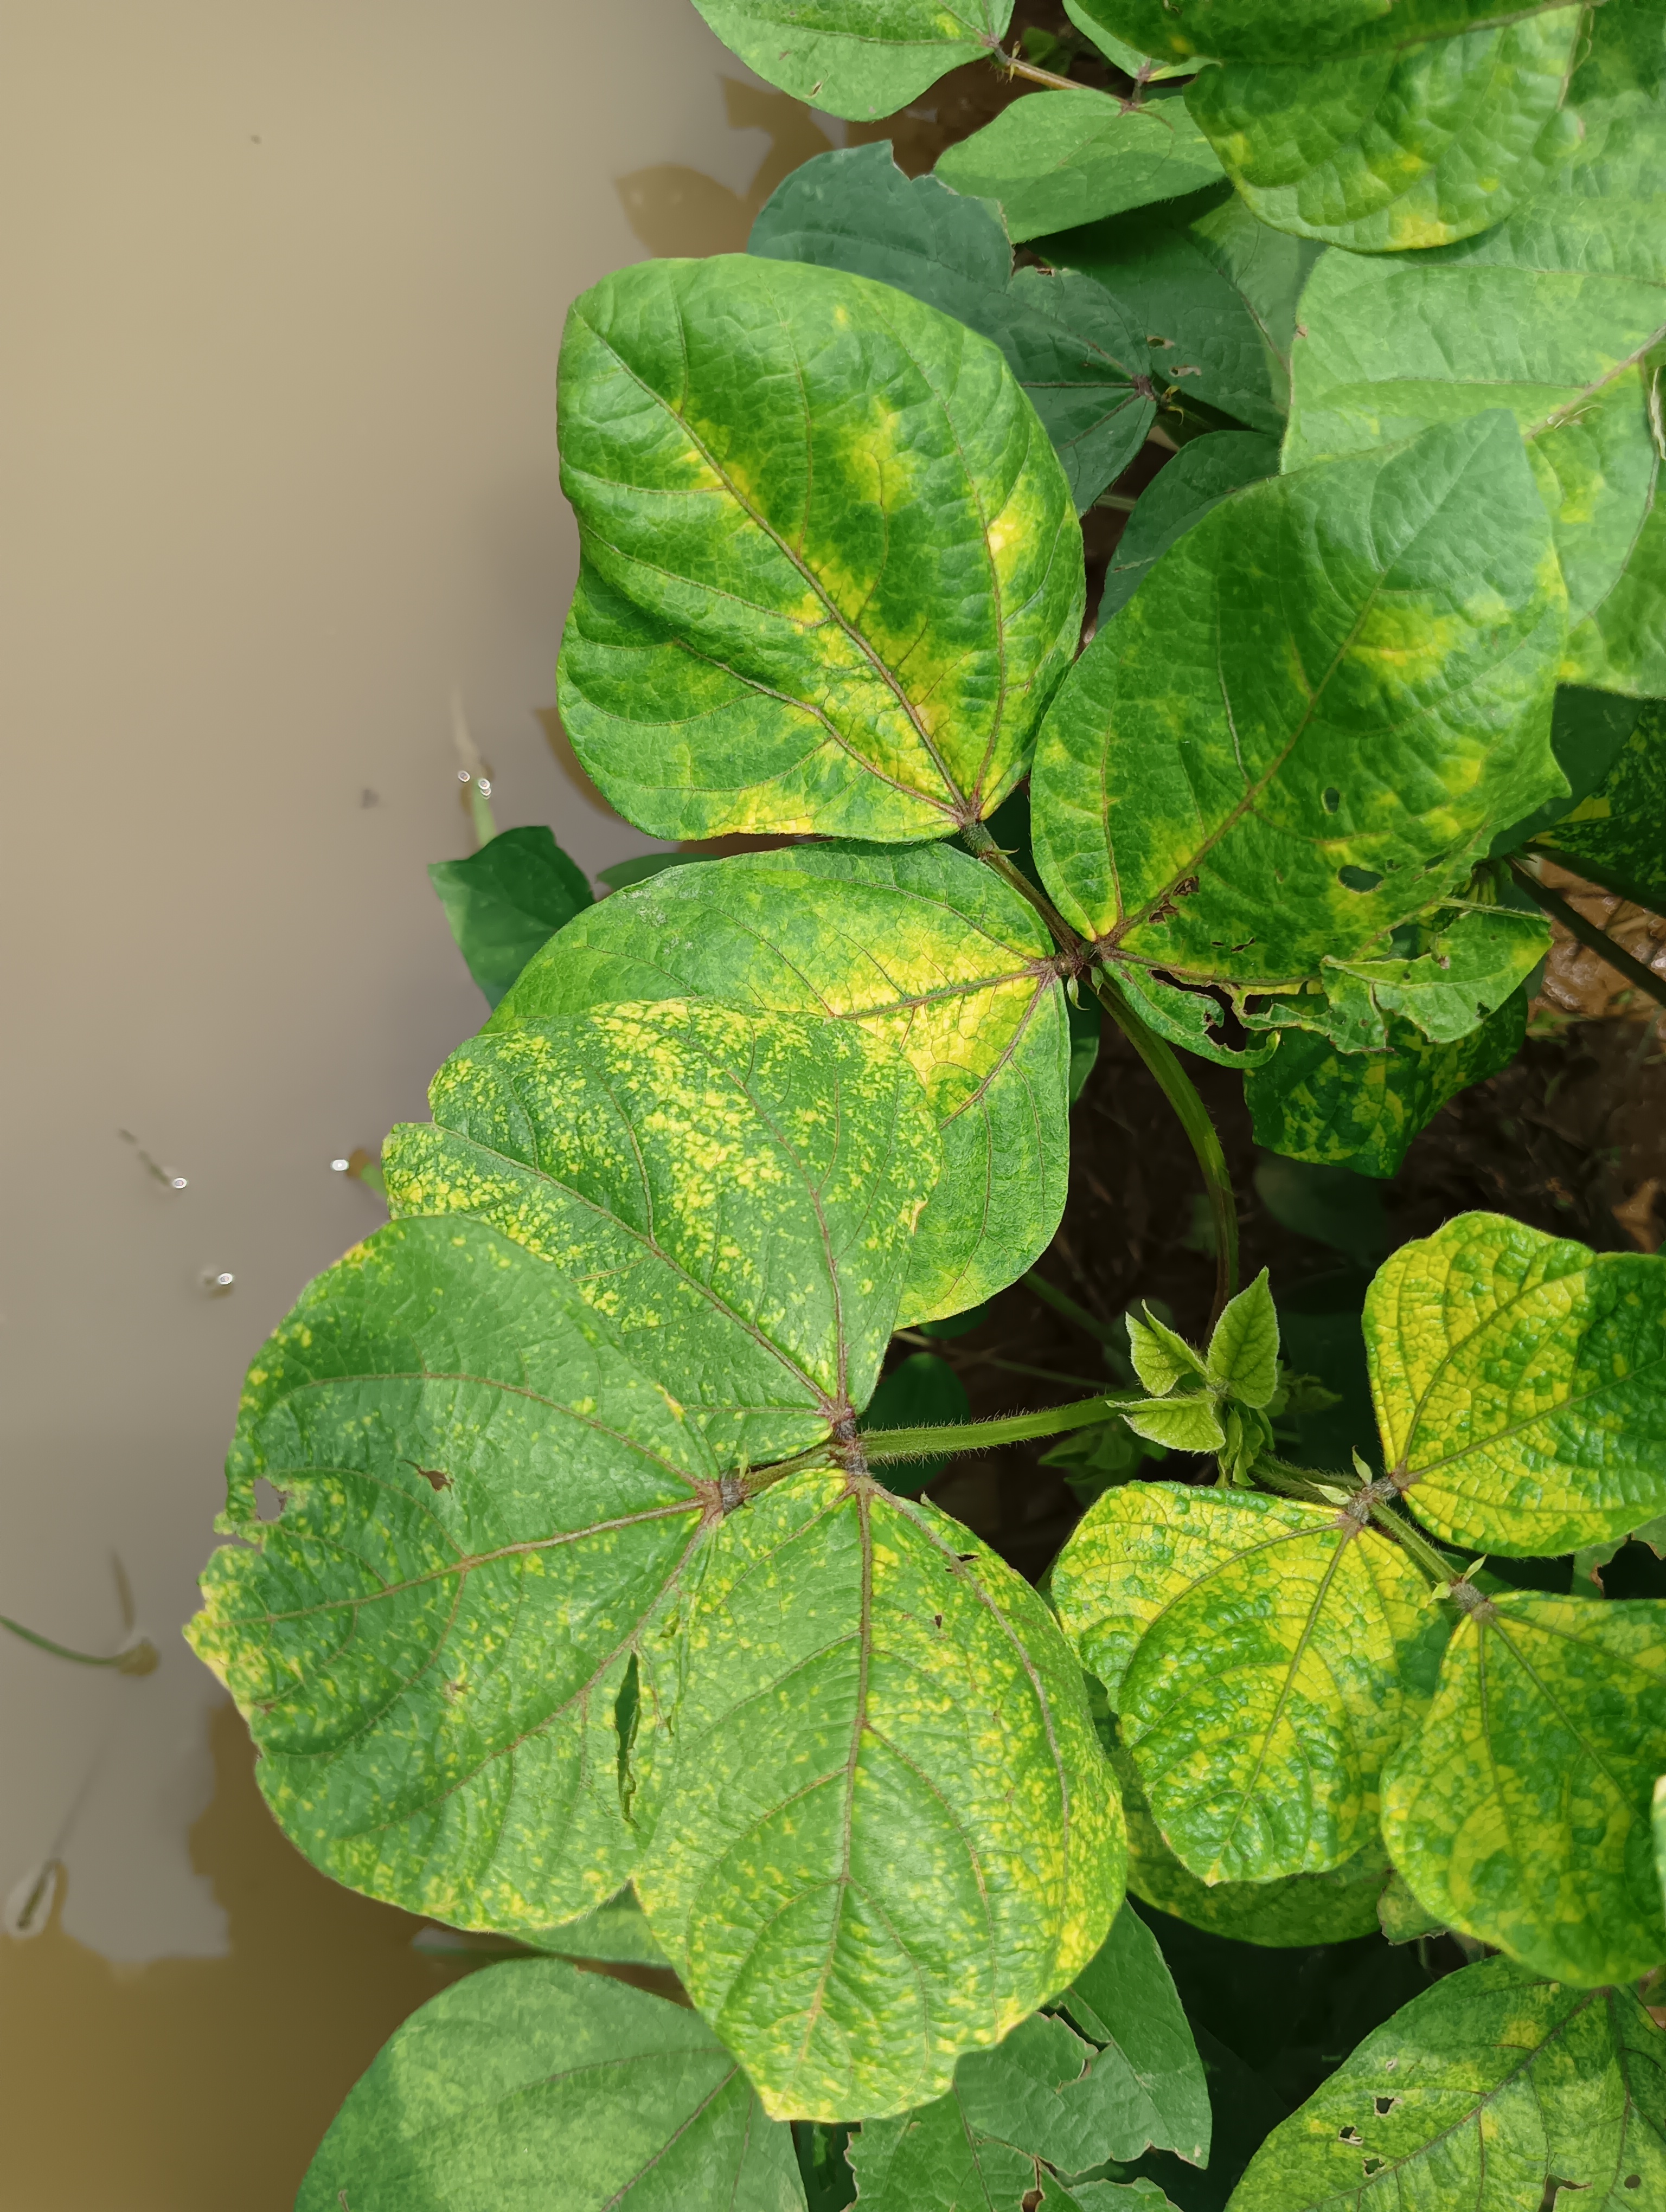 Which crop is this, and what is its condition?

mungbean, yellow mosaic
